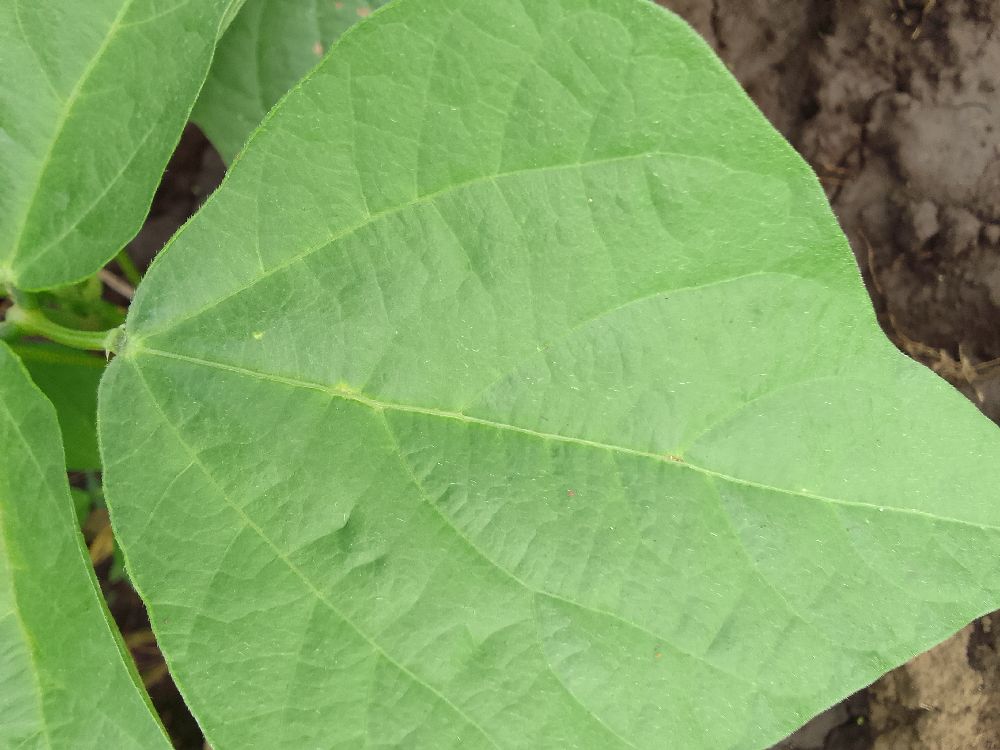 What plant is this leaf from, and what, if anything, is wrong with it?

common bean, healthy
